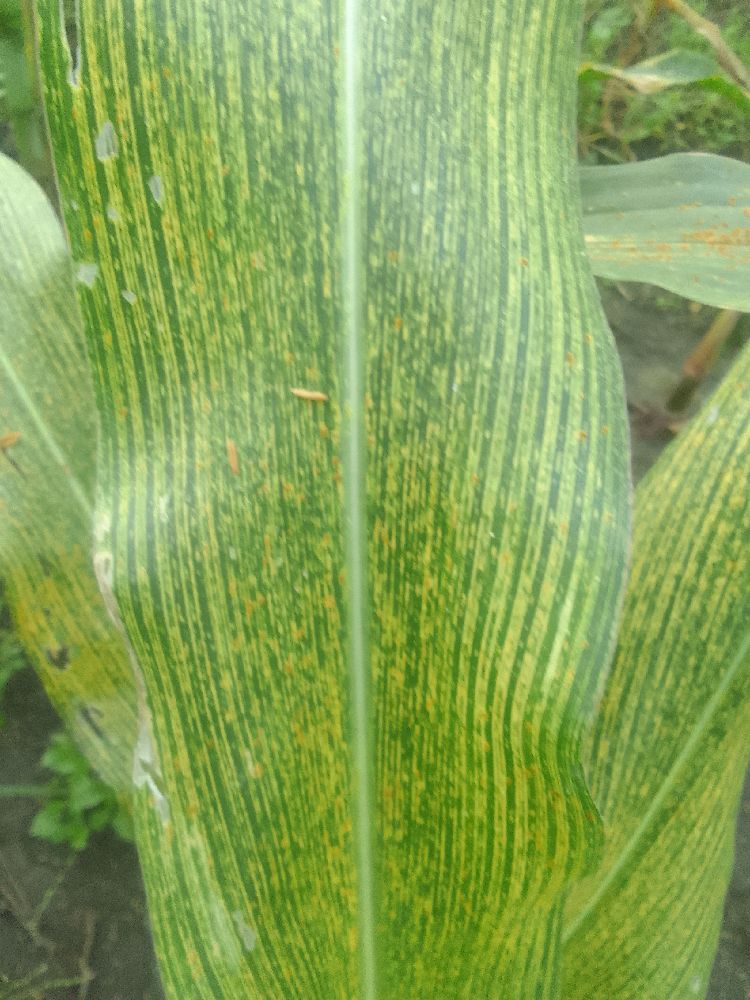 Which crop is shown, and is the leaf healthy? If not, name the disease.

maize, maize streak virus
